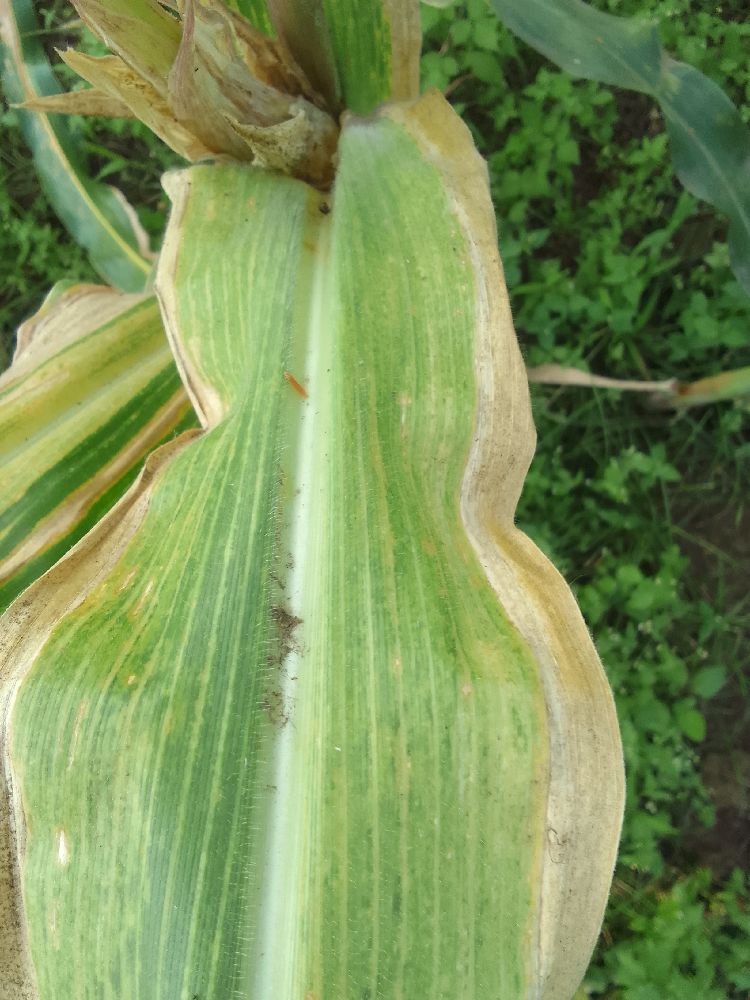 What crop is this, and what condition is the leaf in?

maize, maize lethal necrosis
